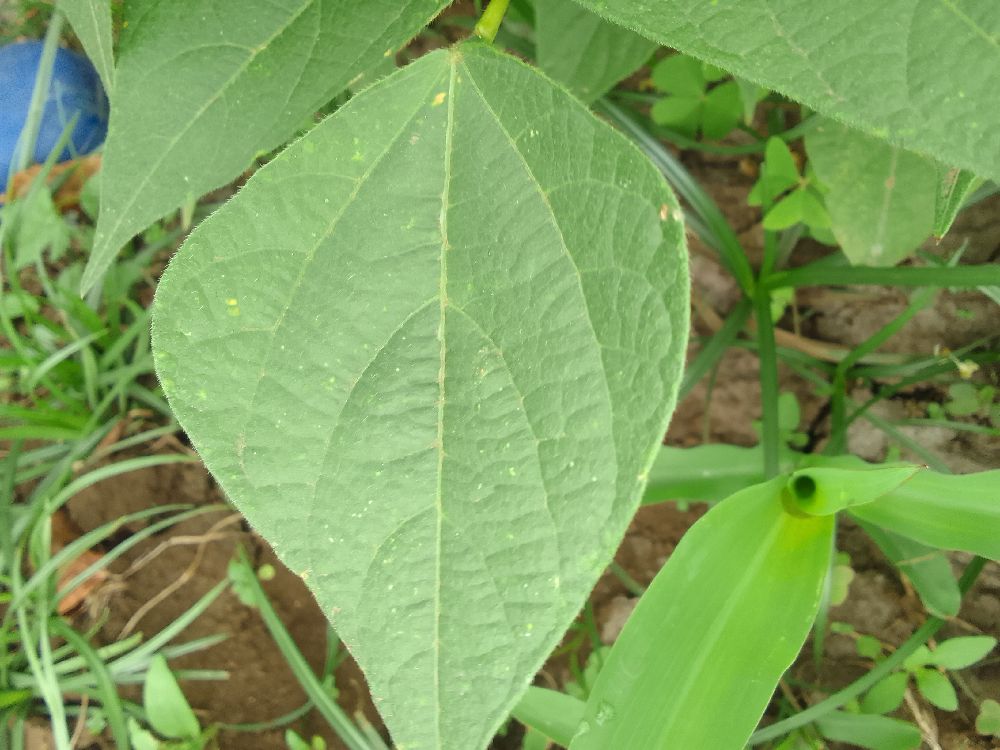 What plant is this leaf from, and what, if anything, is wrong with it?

common bean, healthy
